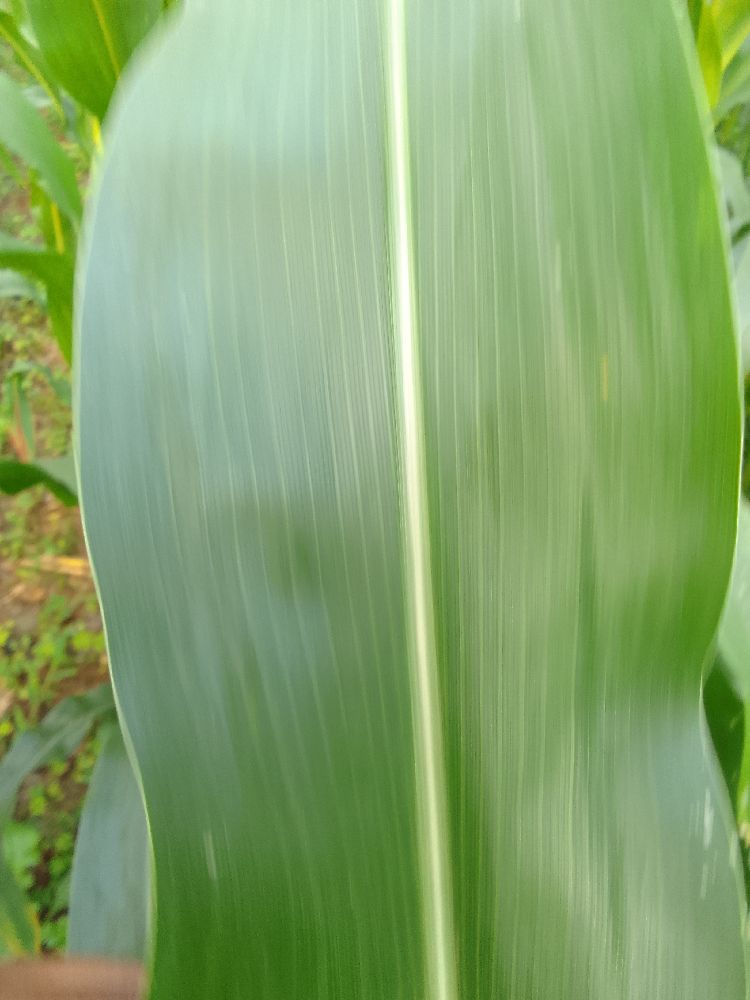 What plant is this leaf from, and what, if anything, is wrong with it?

maize, healthy
